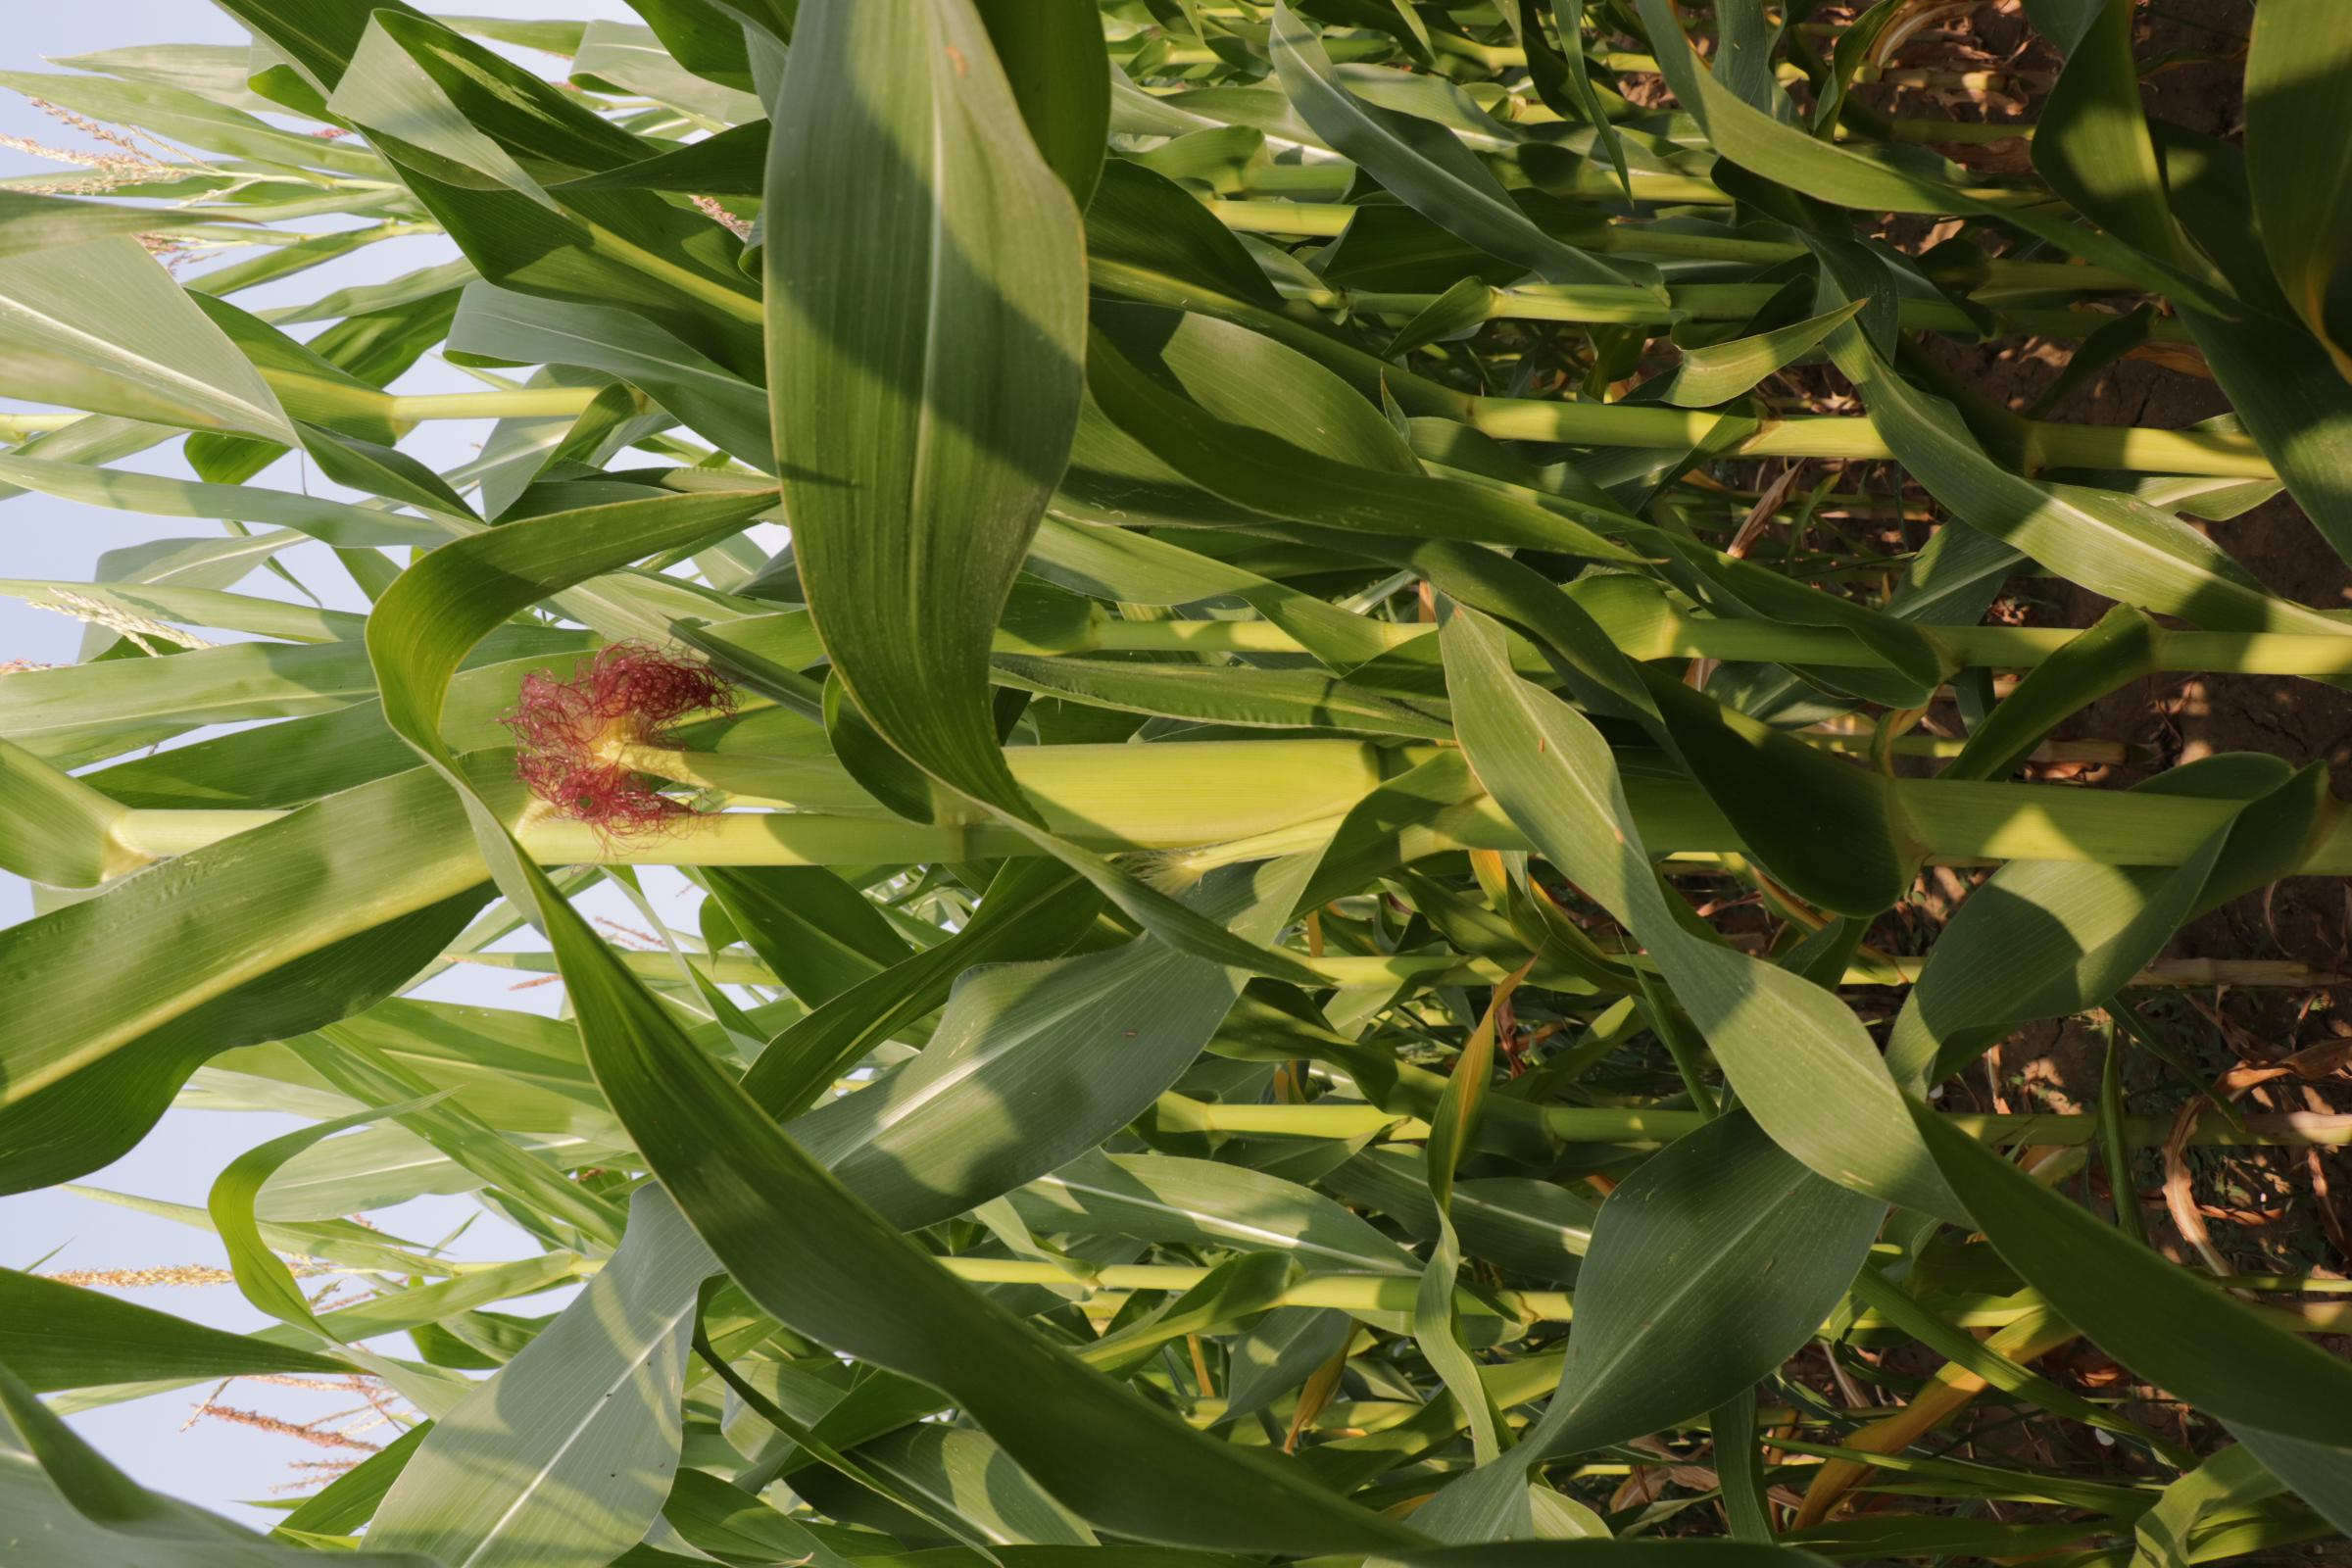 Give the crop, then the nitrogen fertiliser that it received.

maize, reduced nitrogen fertilisation
